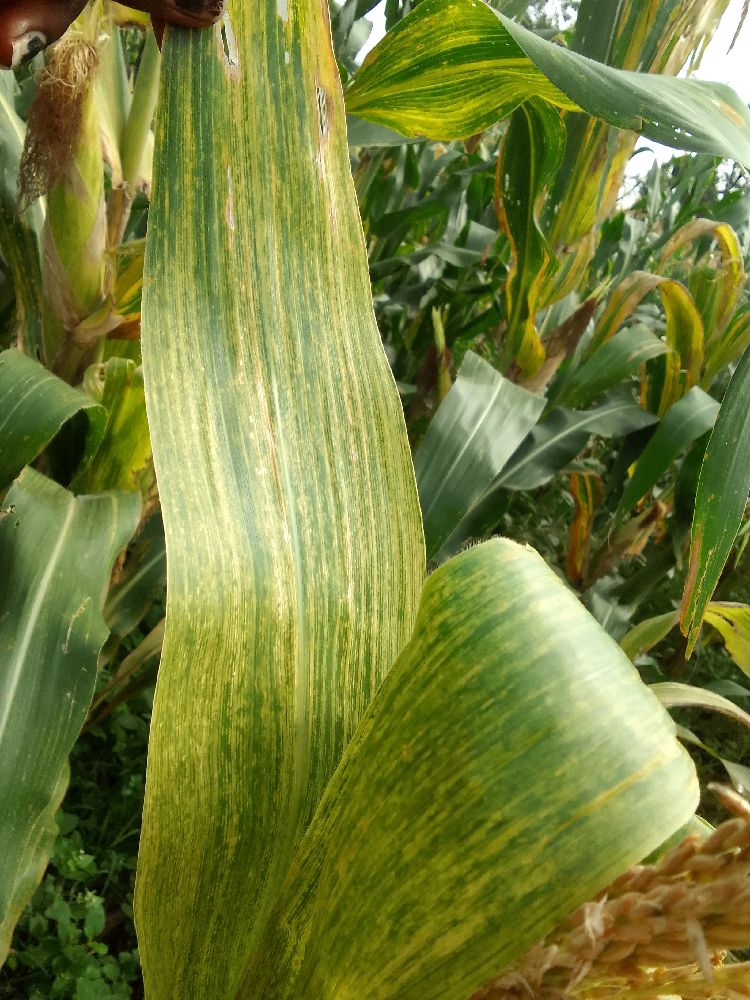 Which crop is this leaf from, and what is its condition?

maize, maize lethal necrosis
